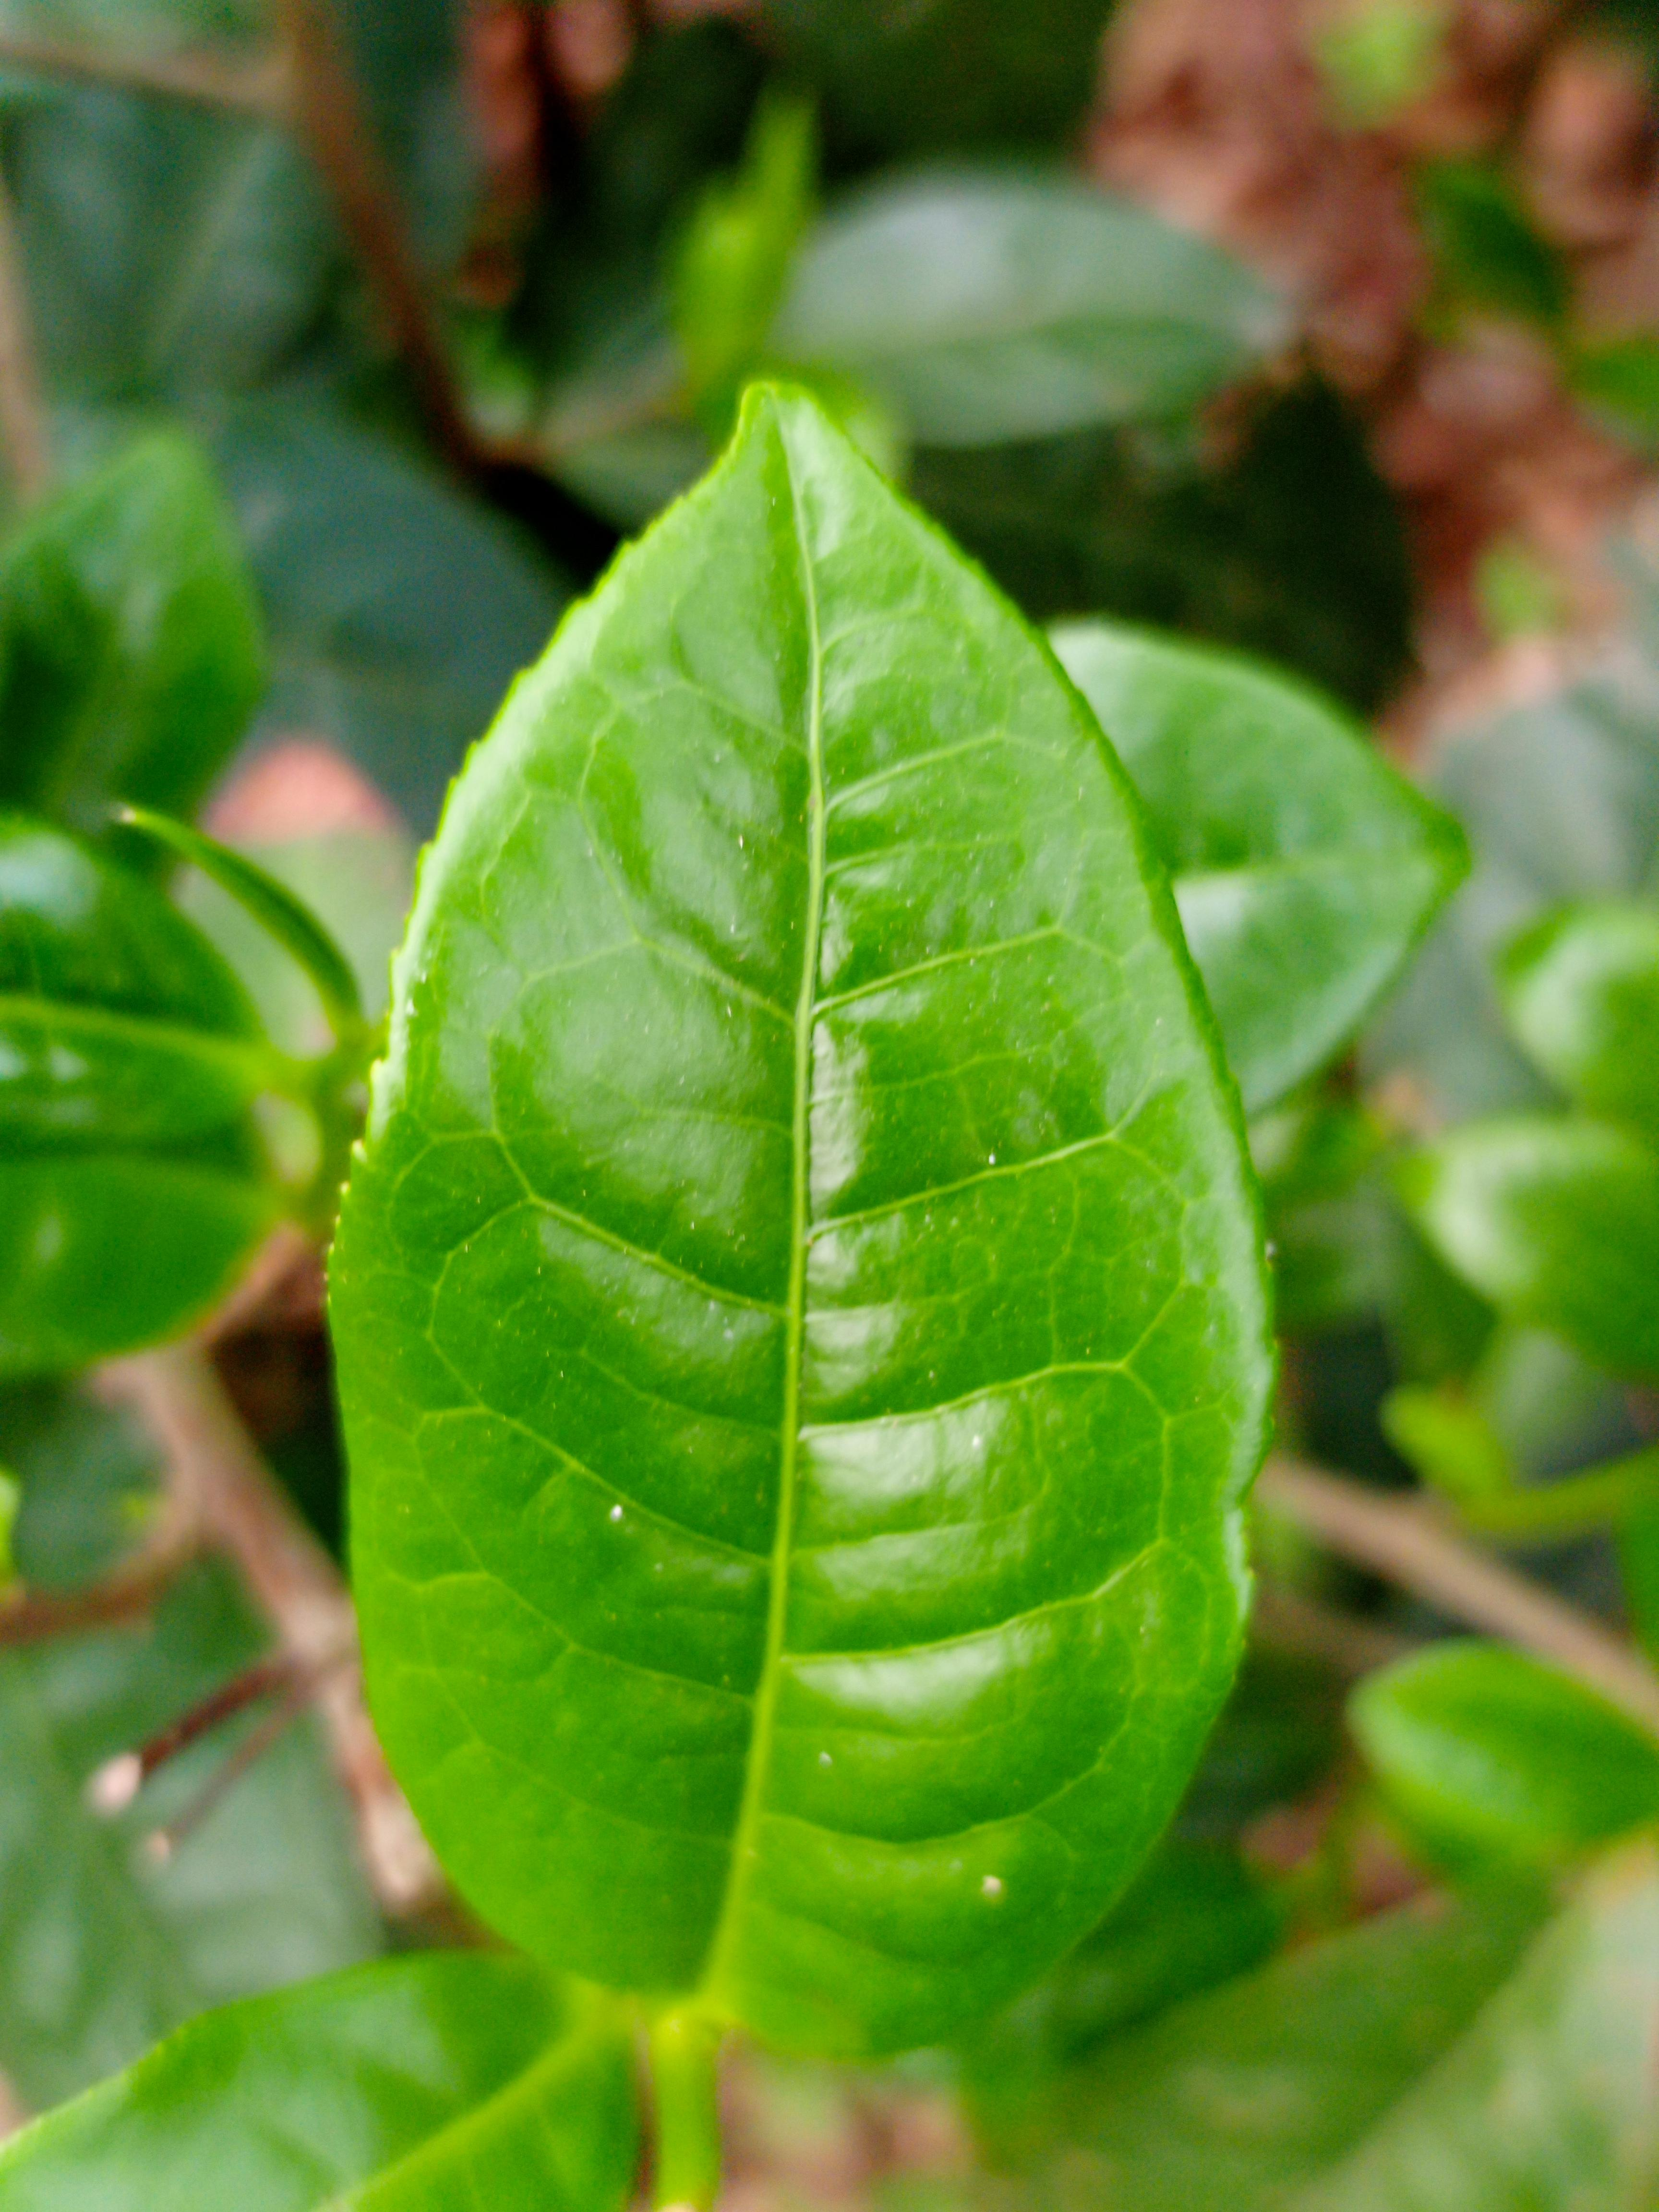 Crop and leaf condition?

tea, healthy leaf
